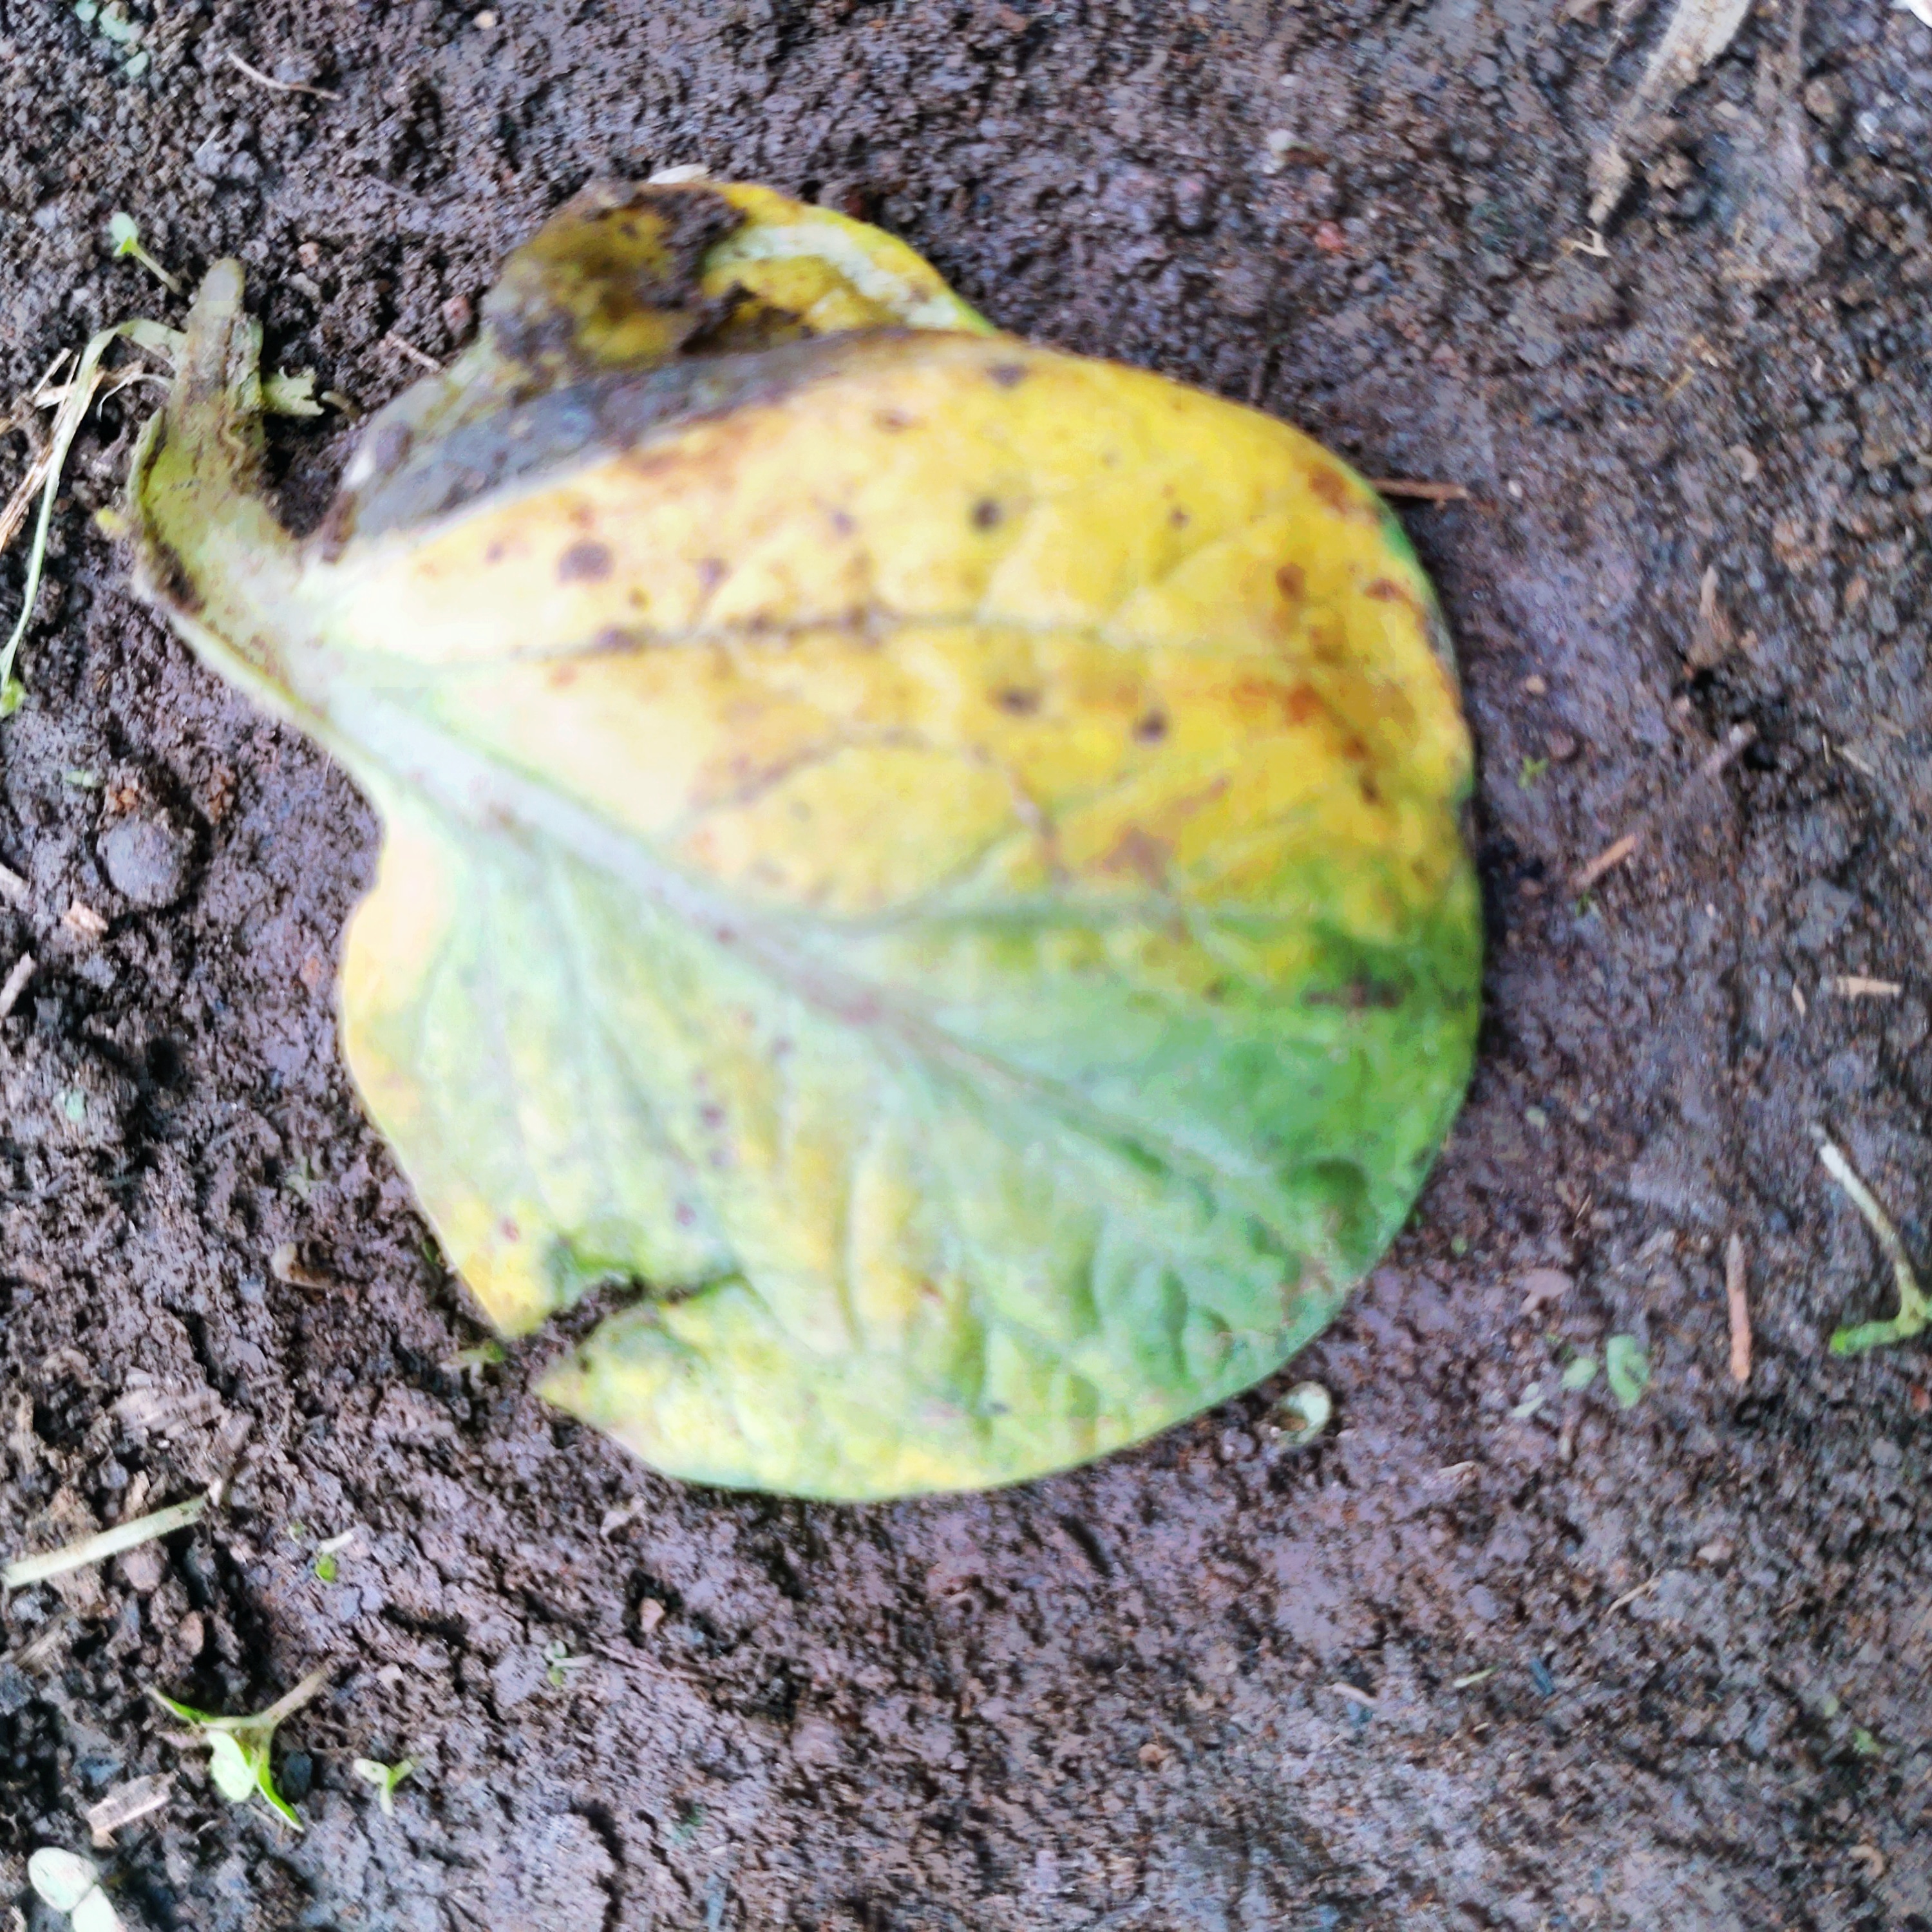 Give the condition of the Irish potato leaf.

late blight
